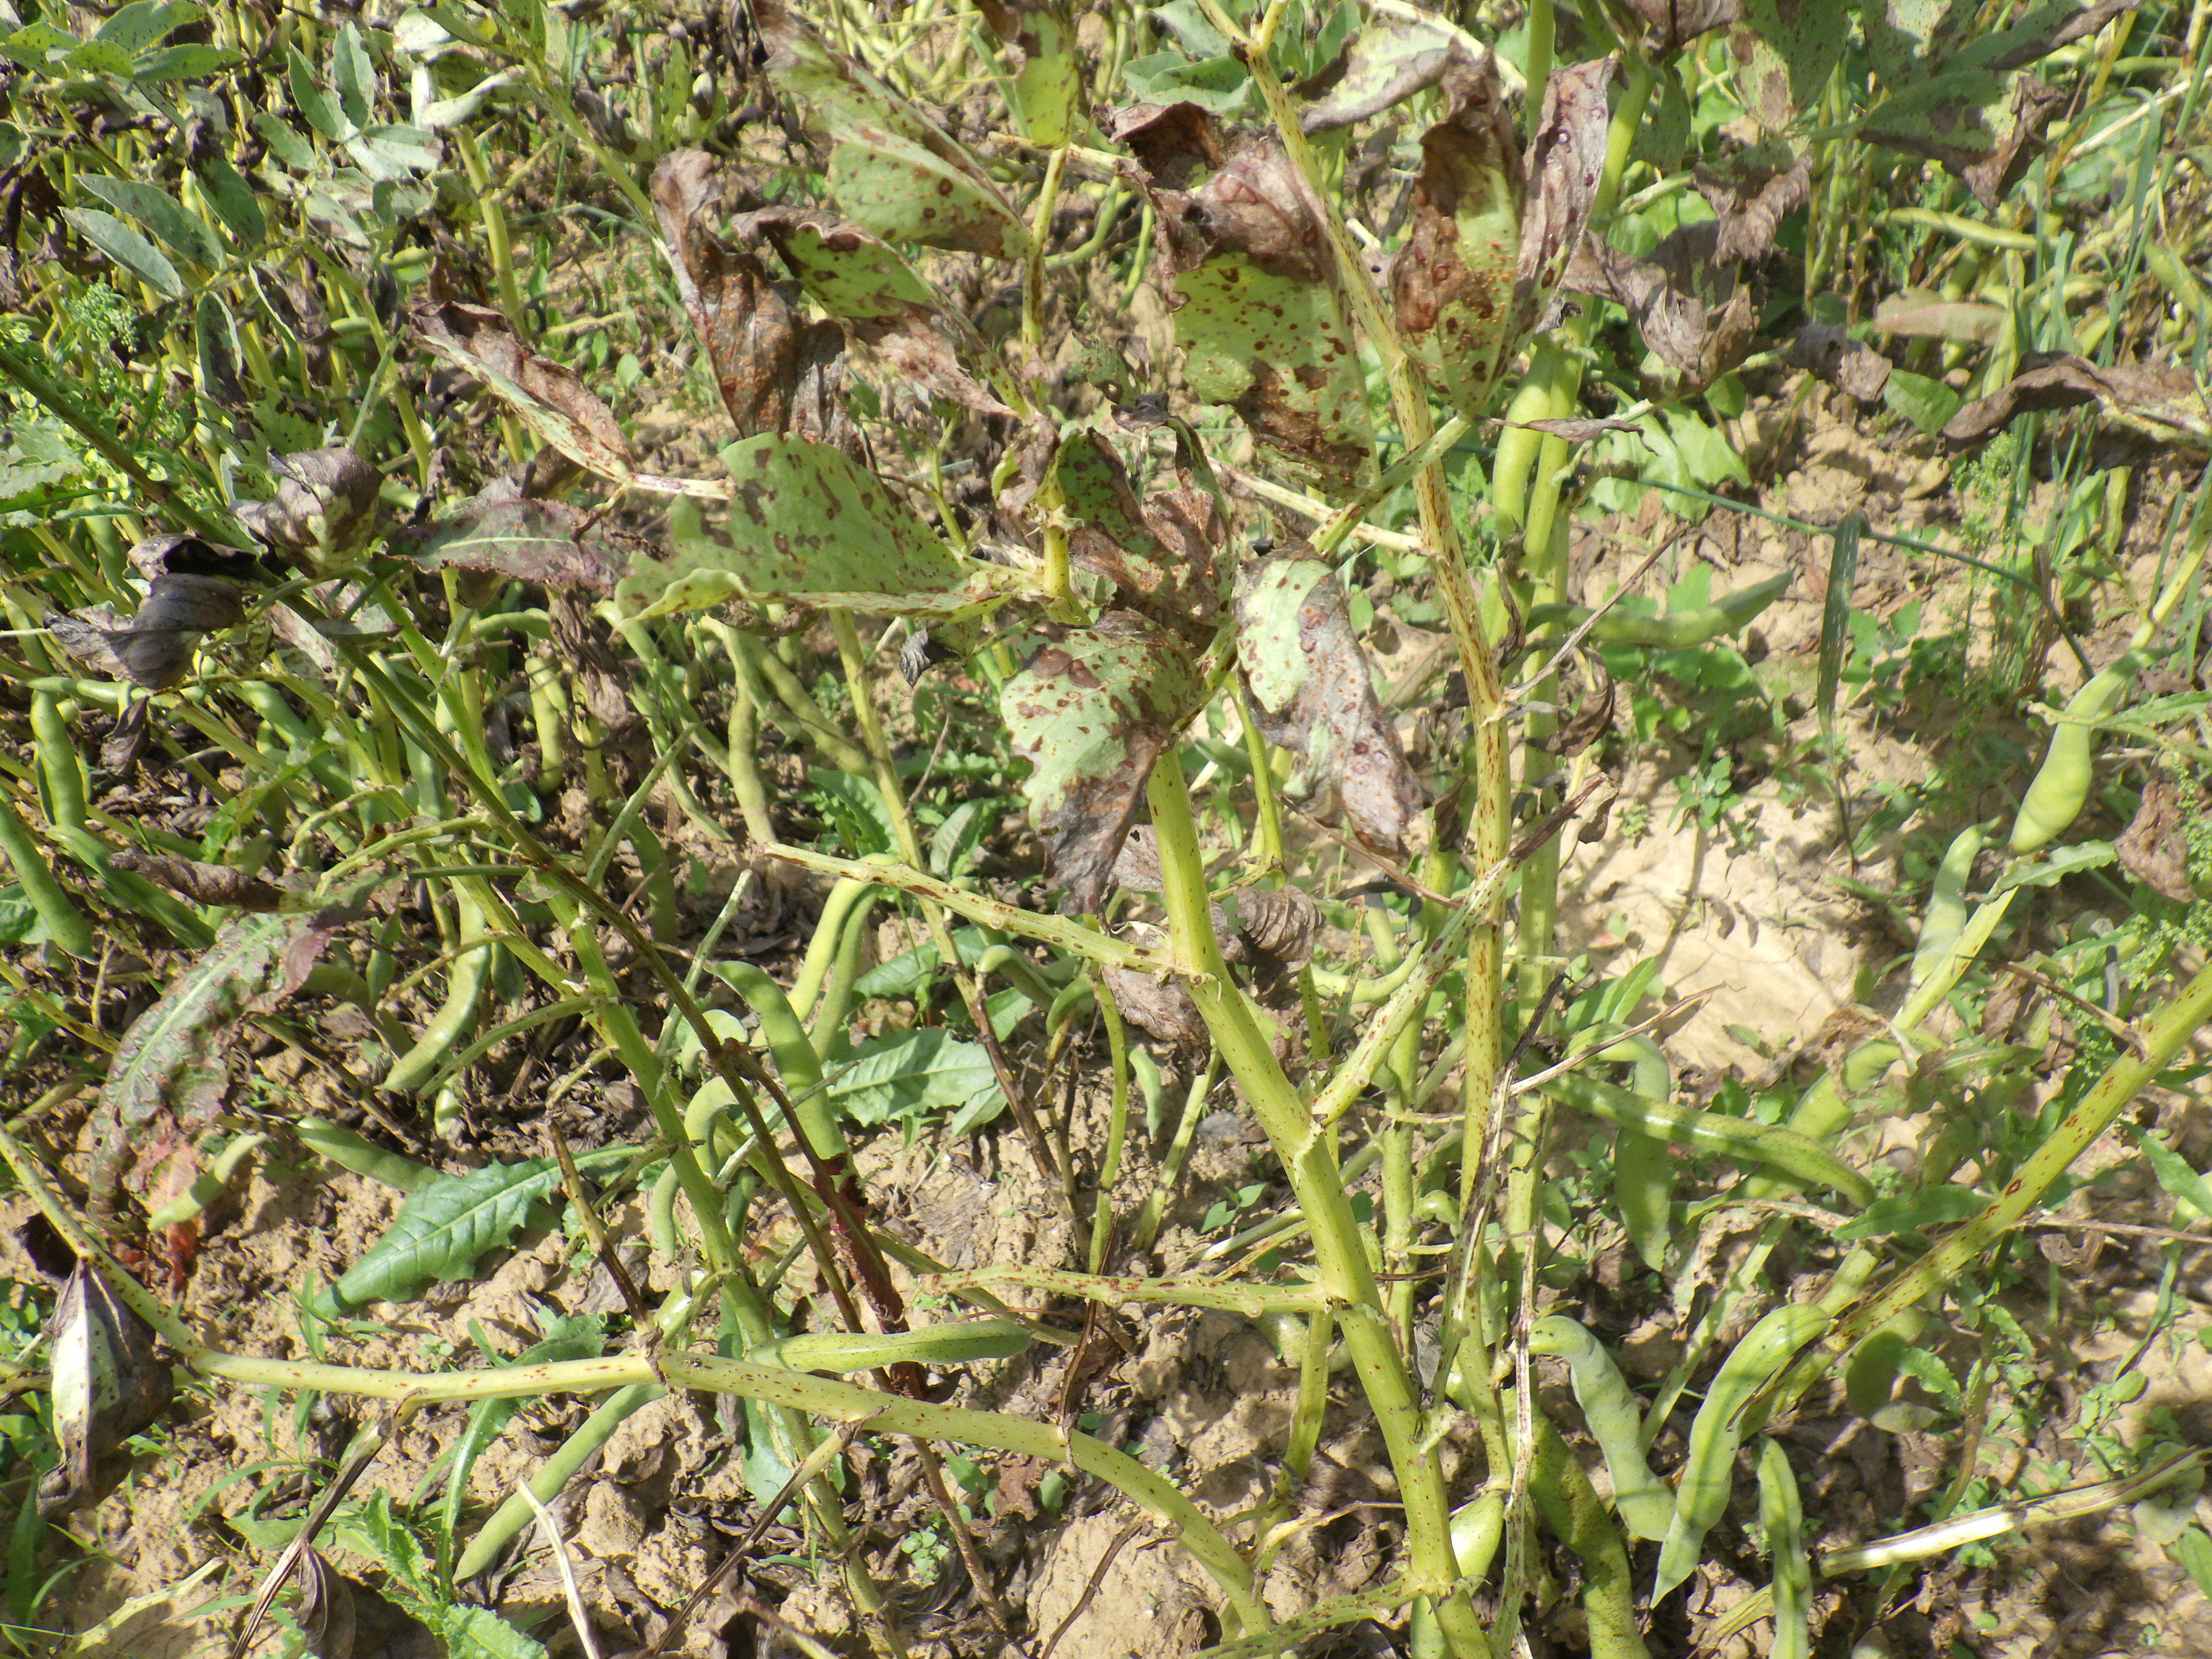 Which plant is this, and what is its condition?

faba bean, chocolate spot, rust
